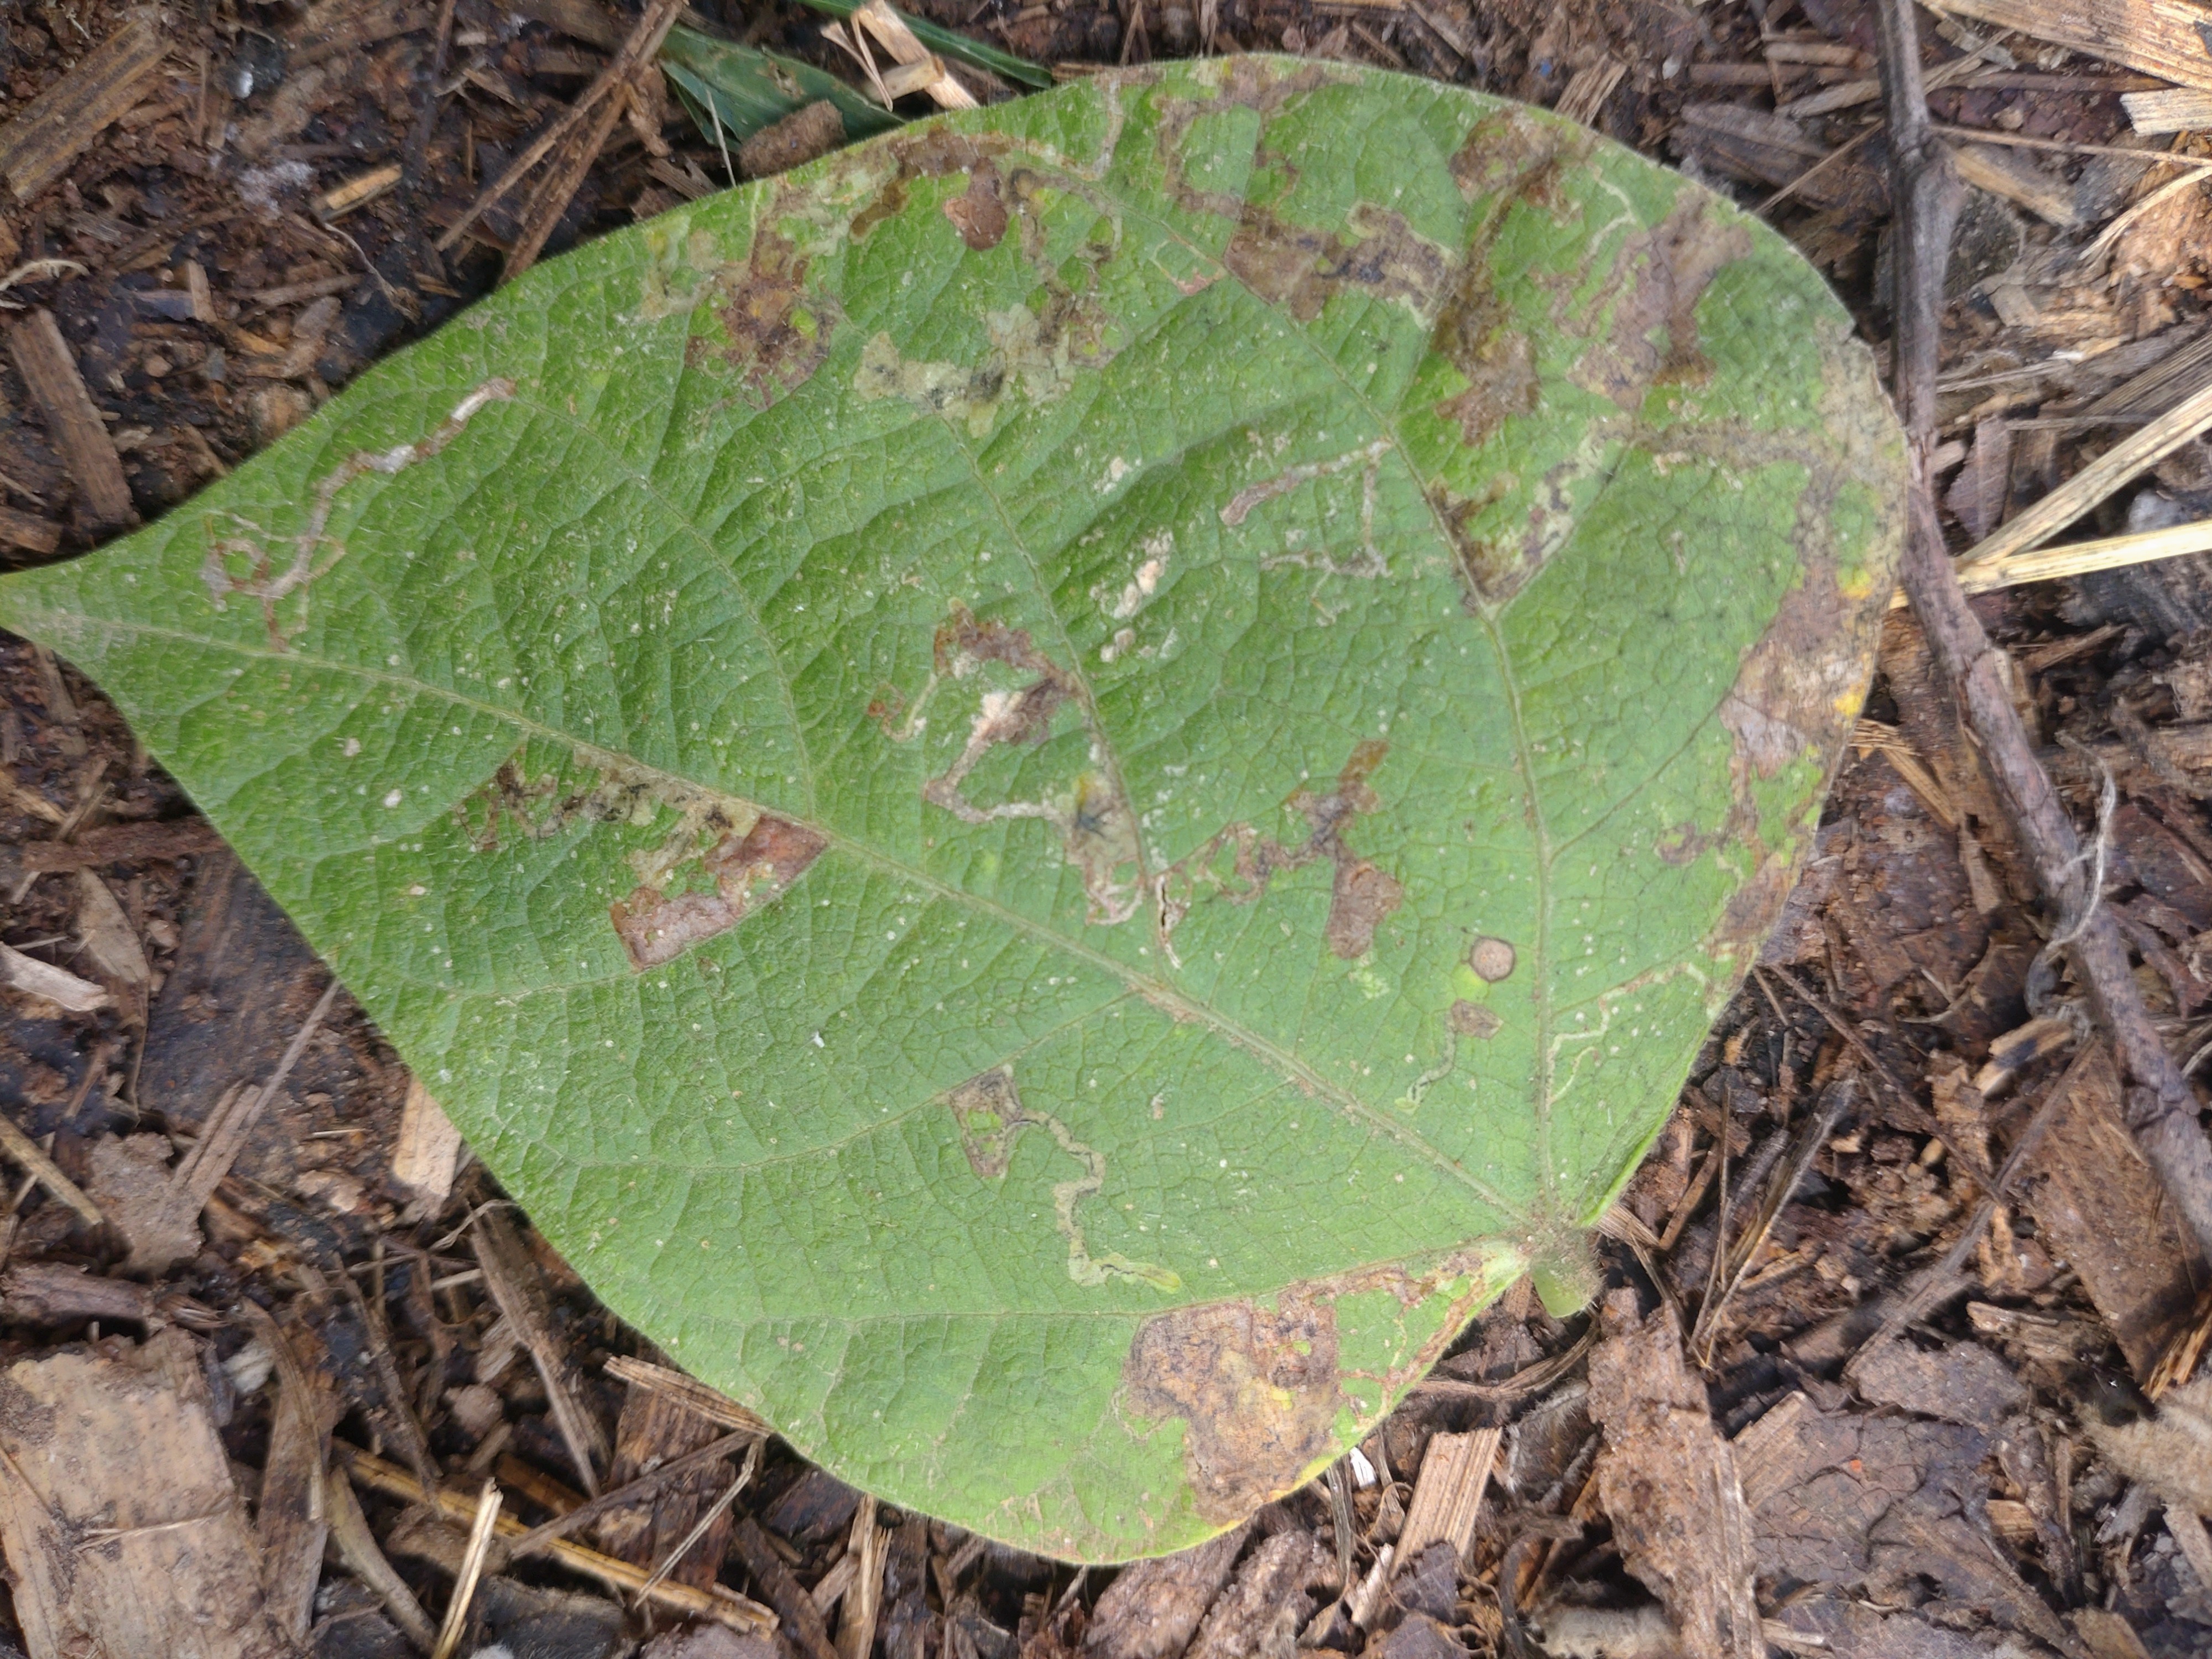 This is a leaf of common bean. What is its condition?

anthracnose
